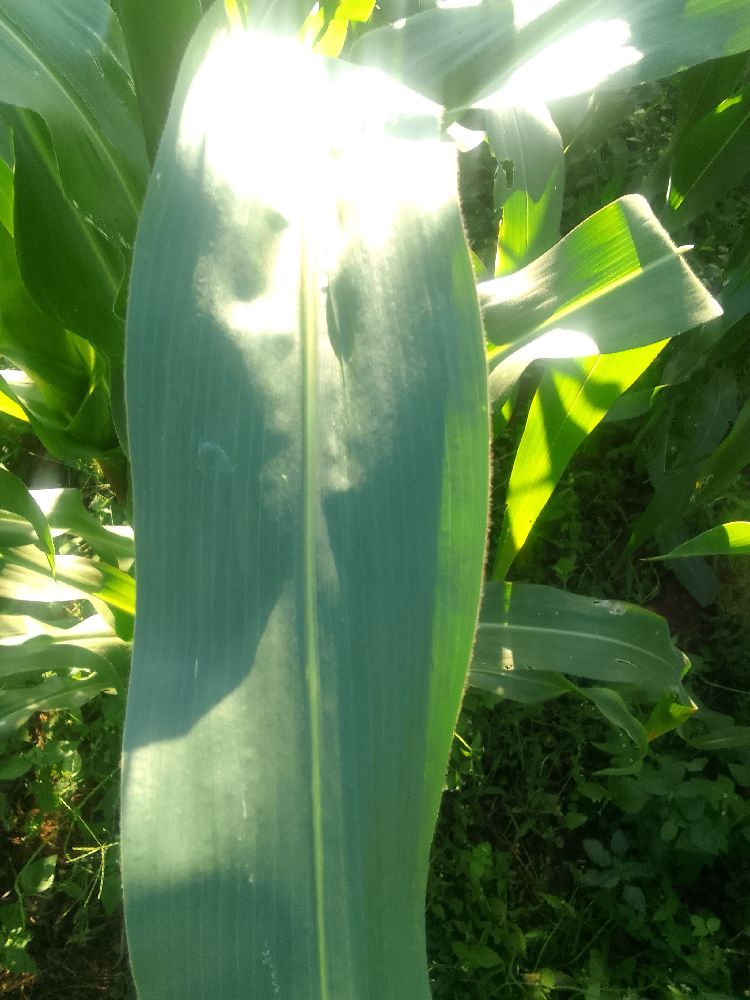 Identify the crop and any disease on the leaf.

maize, healthy
